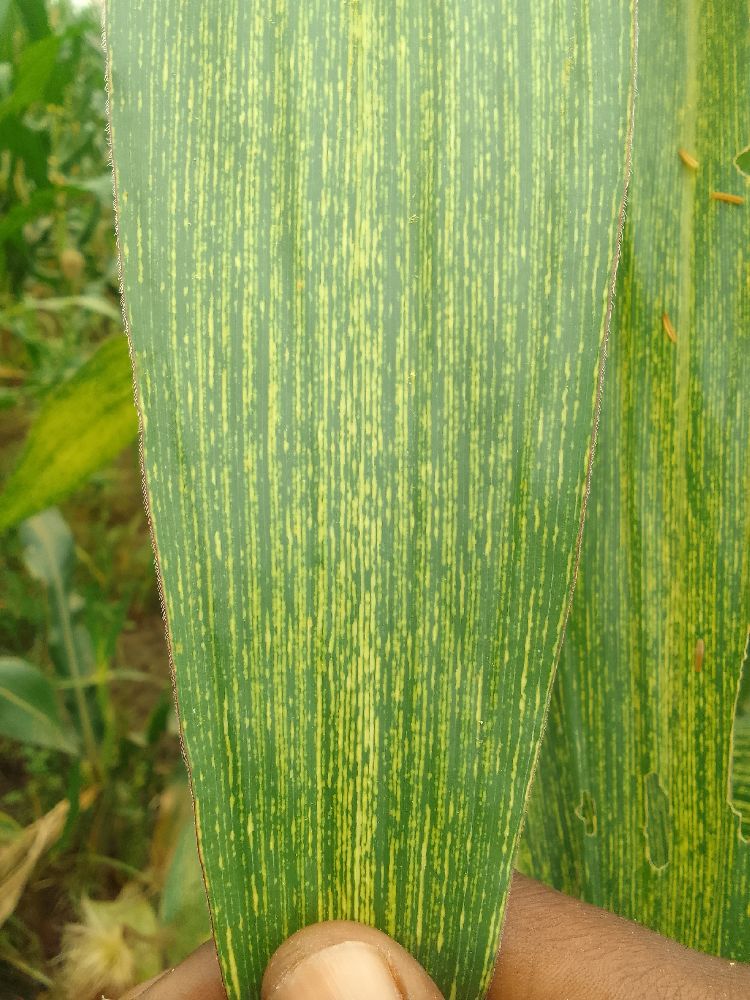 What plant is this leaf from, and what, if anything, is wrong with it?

maize, maize streak virus
